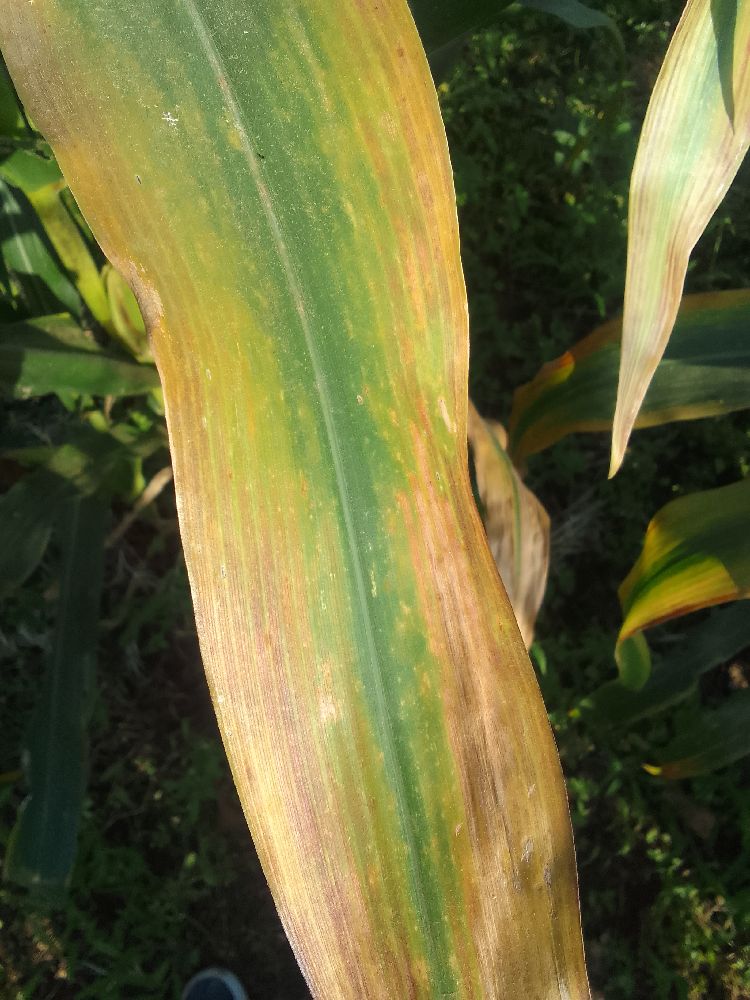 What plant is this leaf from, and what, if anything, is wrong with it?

maize, maize lethal necrosis
